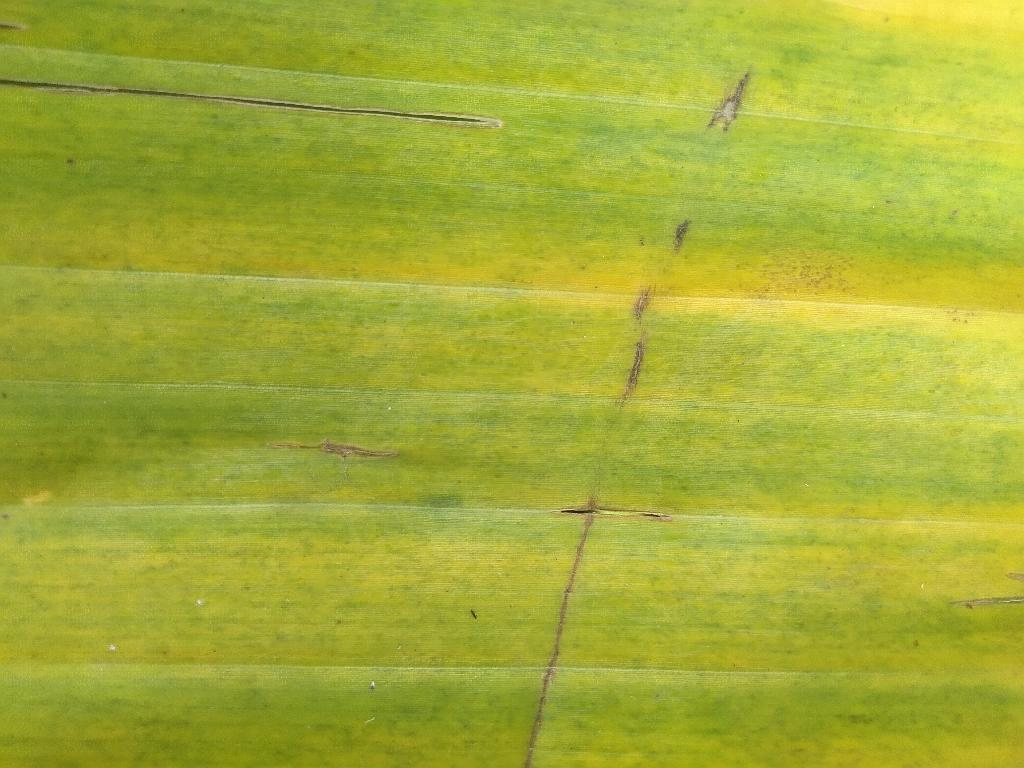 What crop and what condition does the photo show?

banana, fusarium wilt race 1
